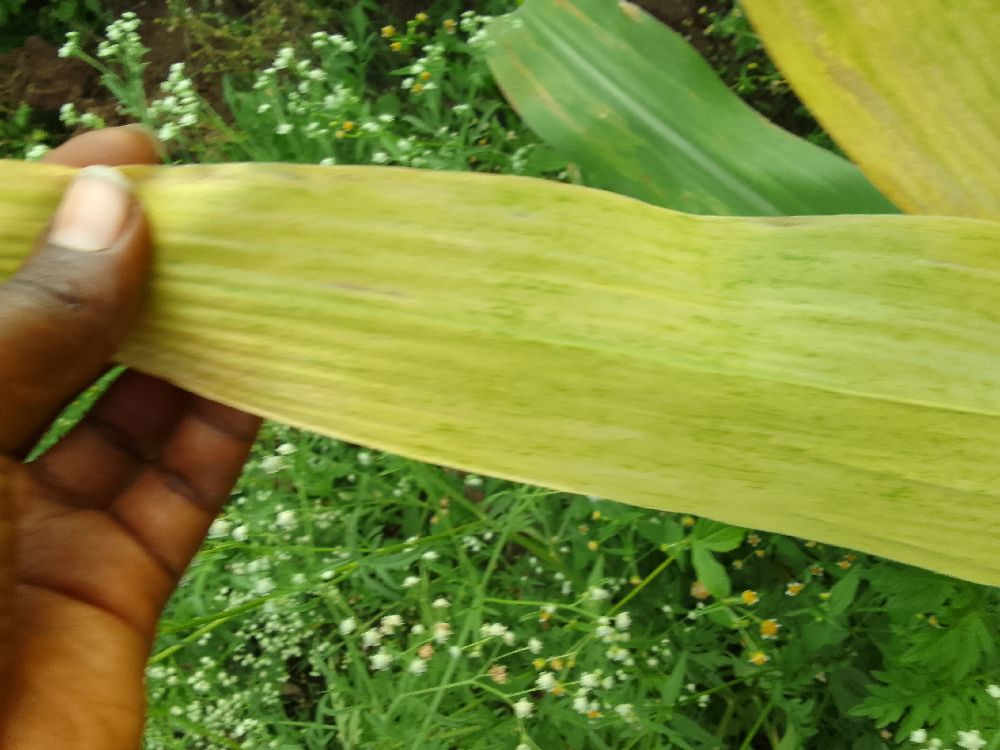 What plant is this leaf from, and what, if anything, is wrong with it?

maize, maize lethal necrosis
